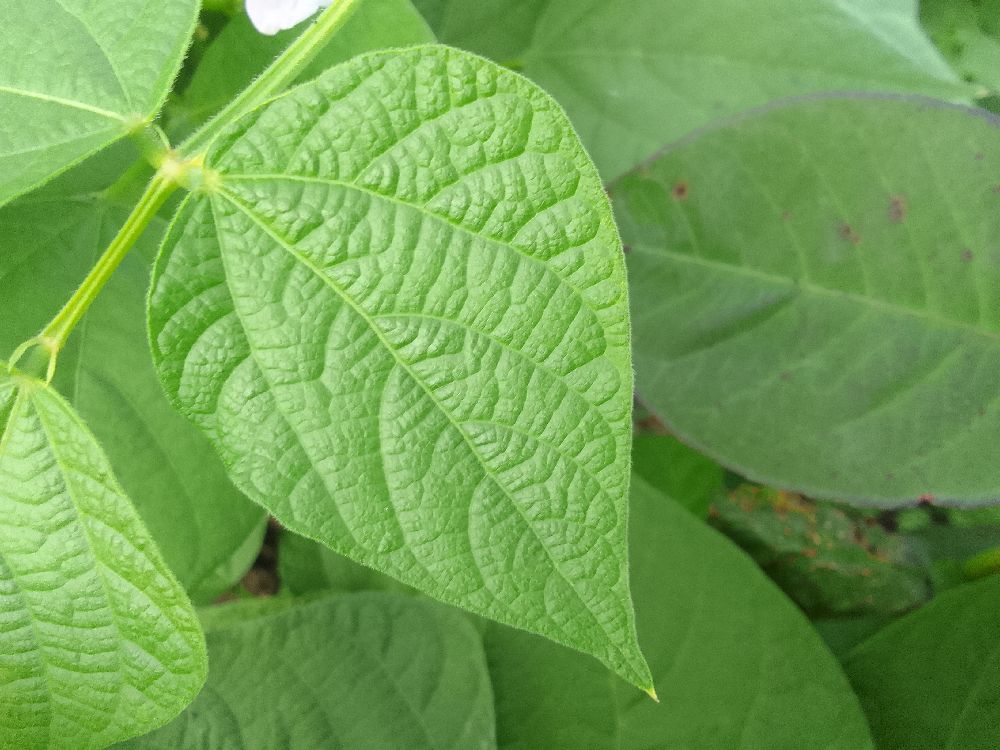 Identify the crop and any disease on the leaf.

common bean, healthy
